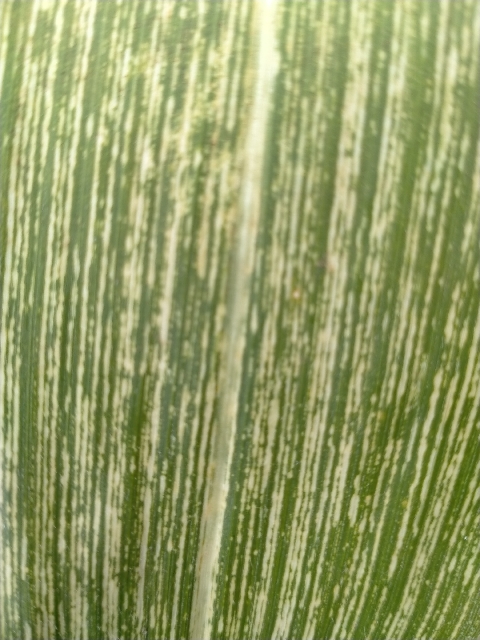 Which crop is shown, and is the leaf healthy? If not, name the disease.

maize, maize streak virus
